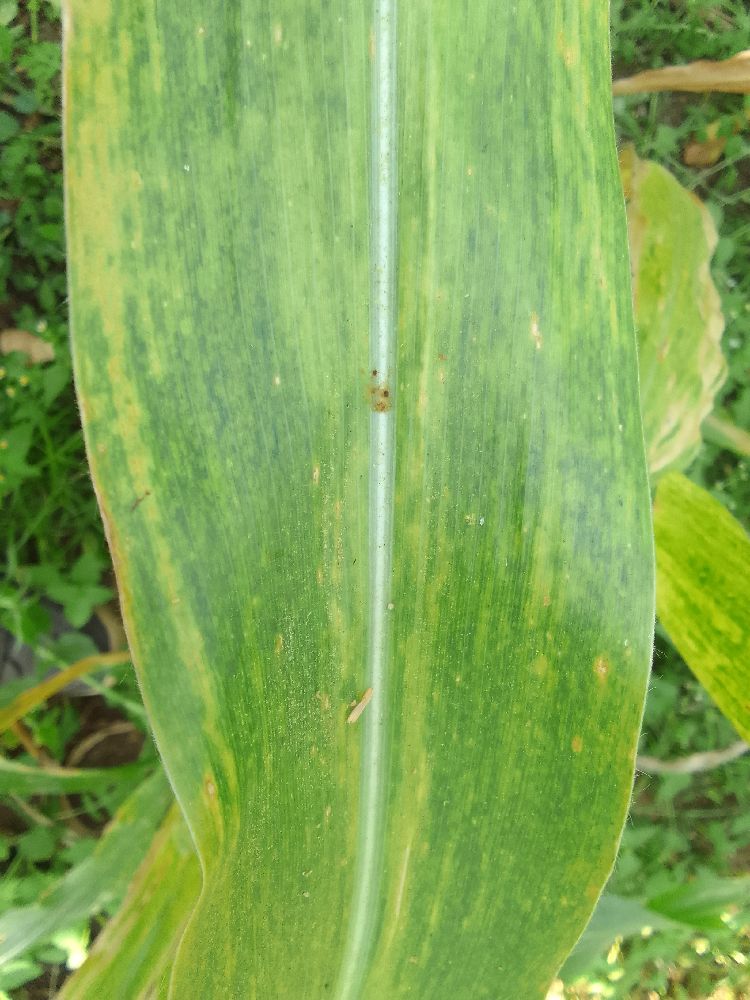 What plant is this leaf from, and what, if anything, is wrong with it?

maize, maize lethal necrosis
